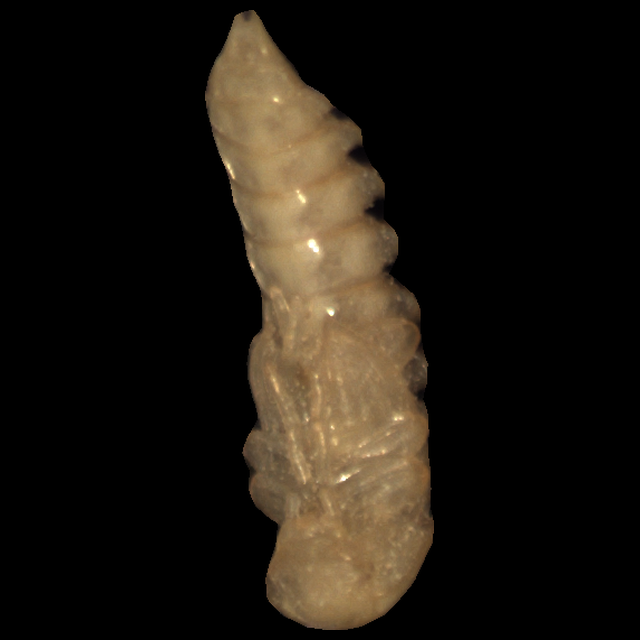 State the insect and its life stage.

mealworm pupa
